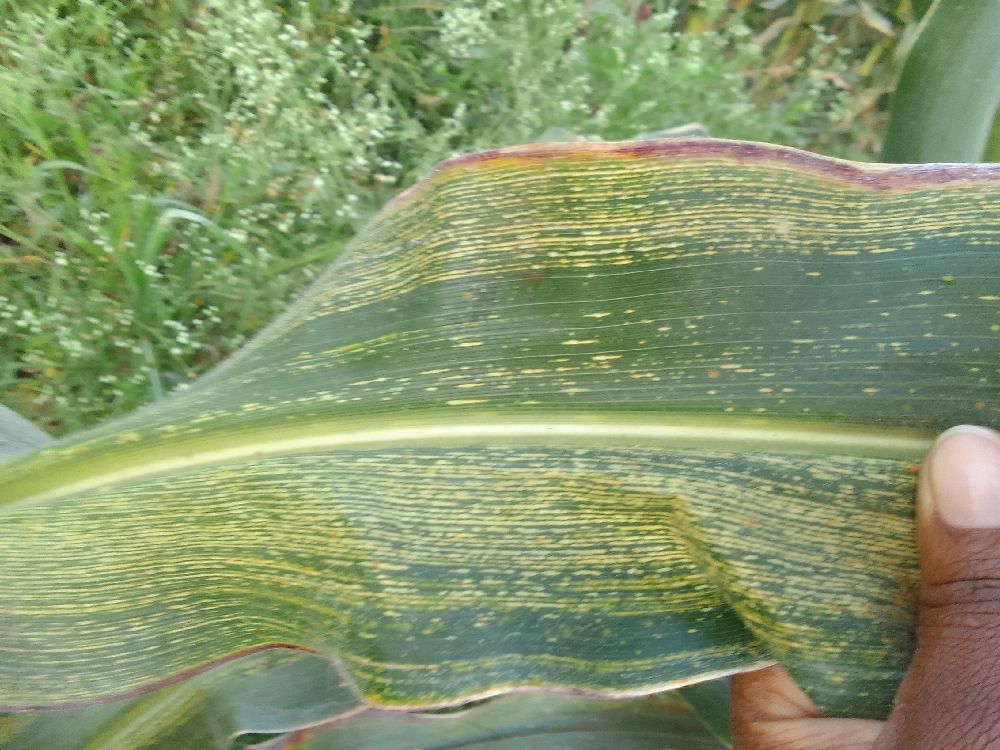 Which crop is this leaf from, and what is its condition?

maize, maize streak virus
